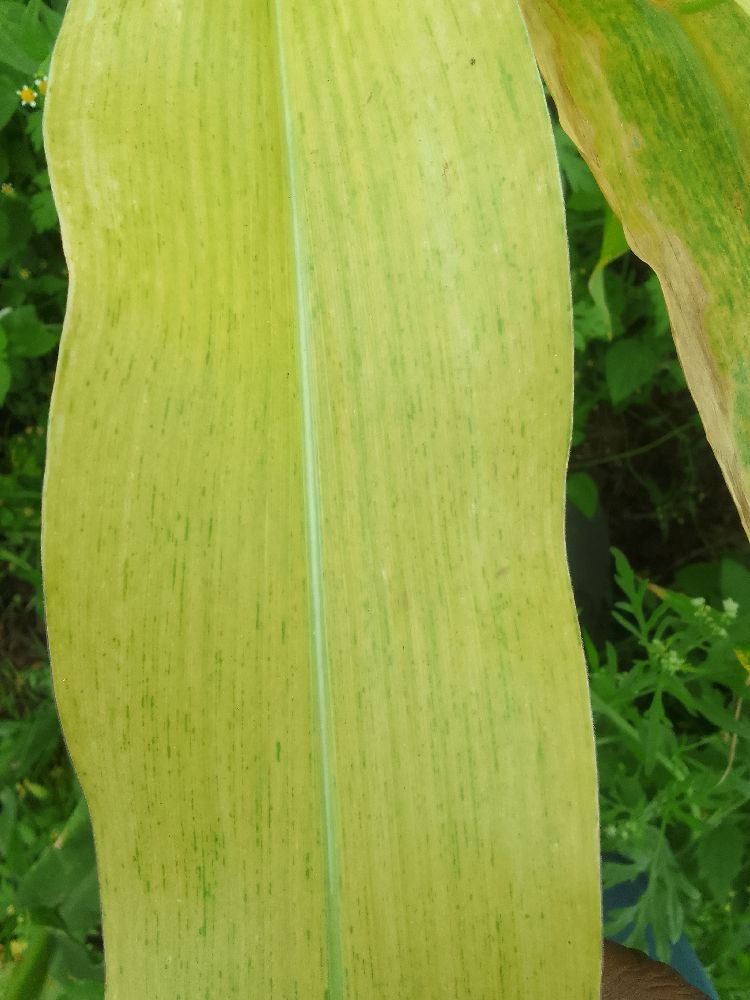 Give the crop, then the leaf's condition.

maize, maize lethal necrosis
